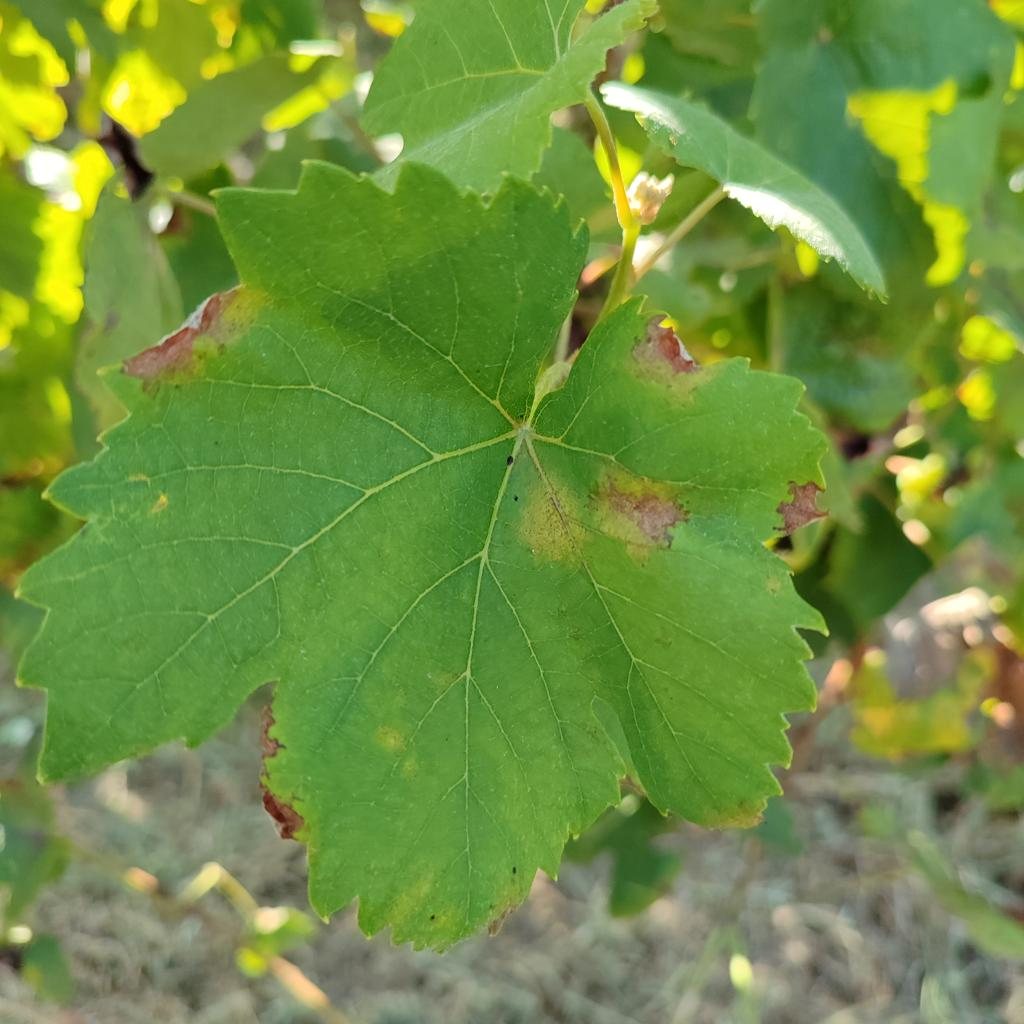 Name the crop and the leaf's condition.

grapevine, downy mildew
